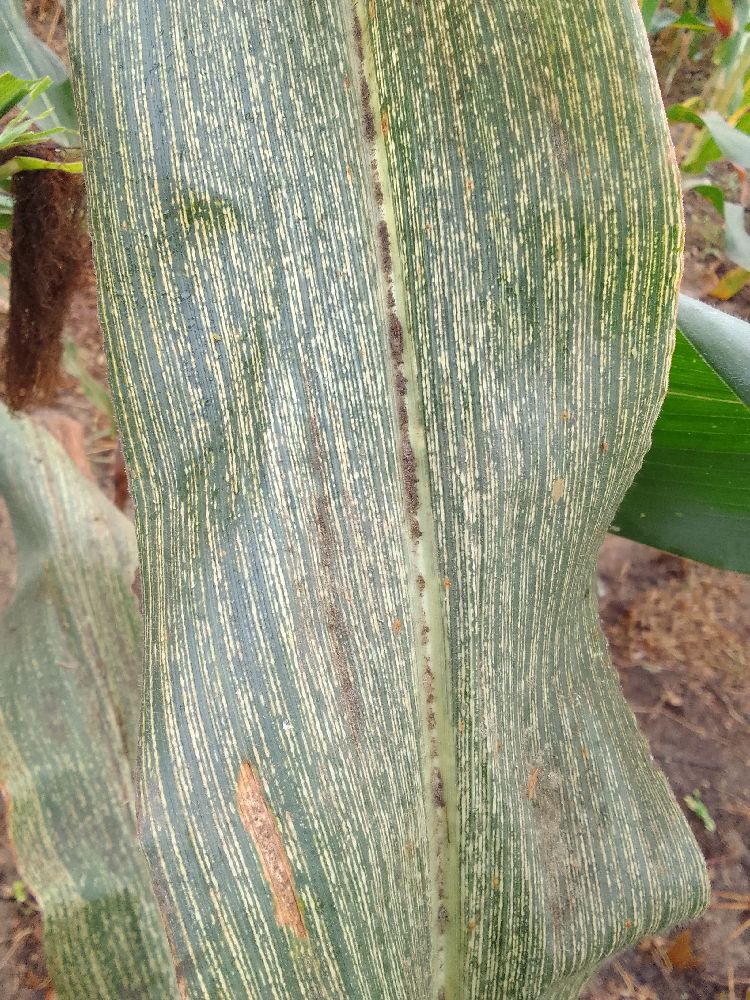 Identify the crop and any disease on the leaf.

maize, maize streak virus
